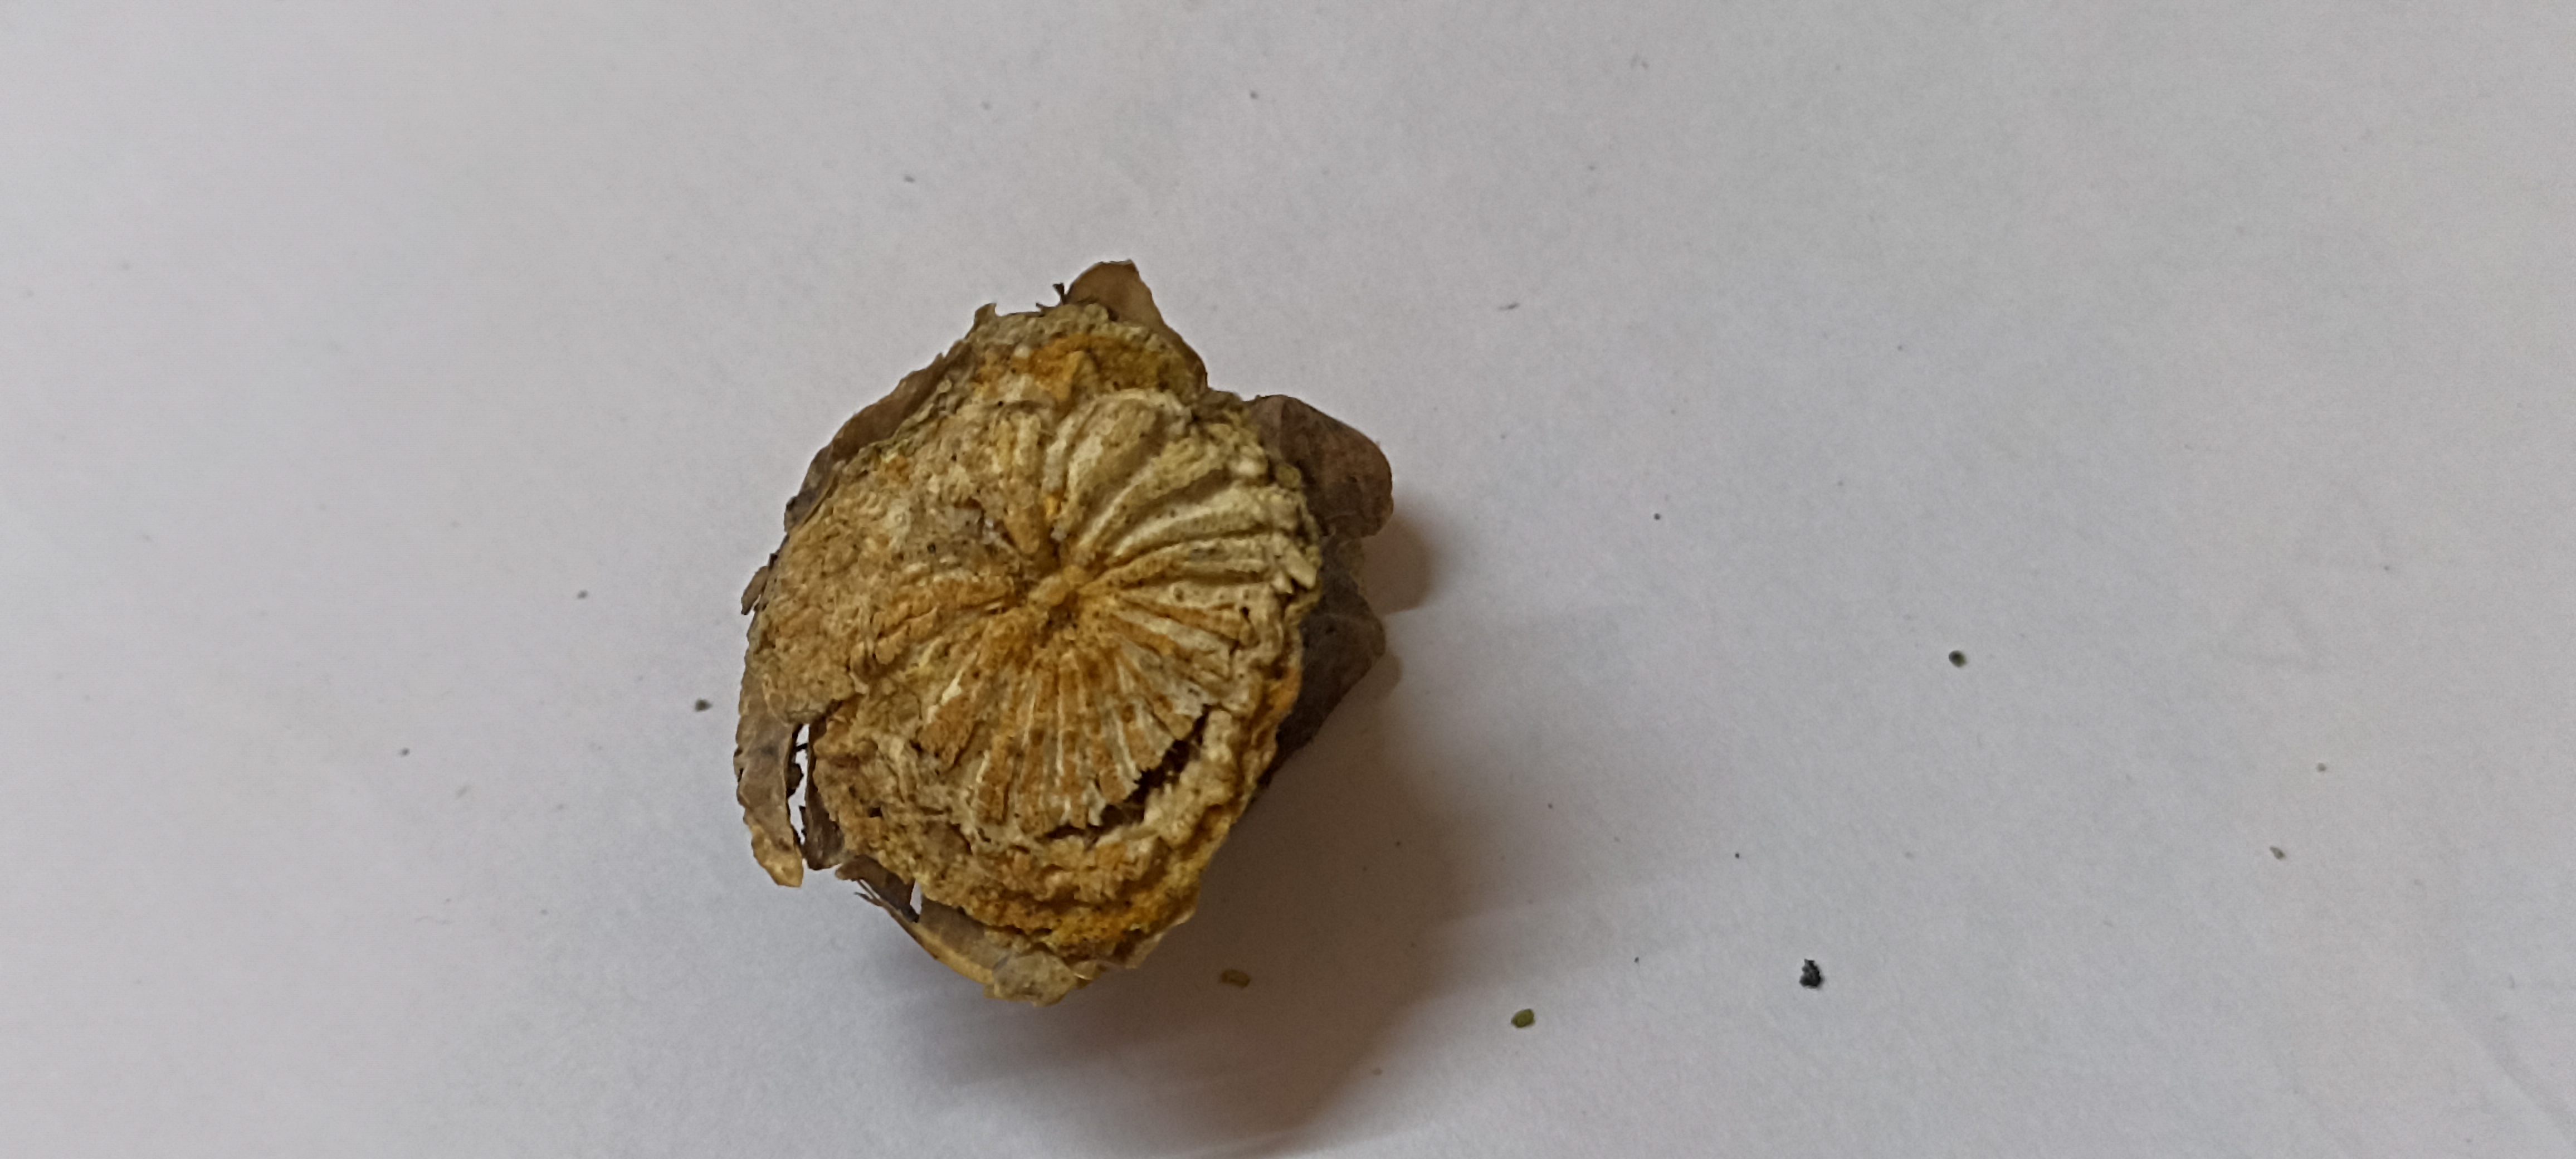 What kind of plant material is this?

gulvel
